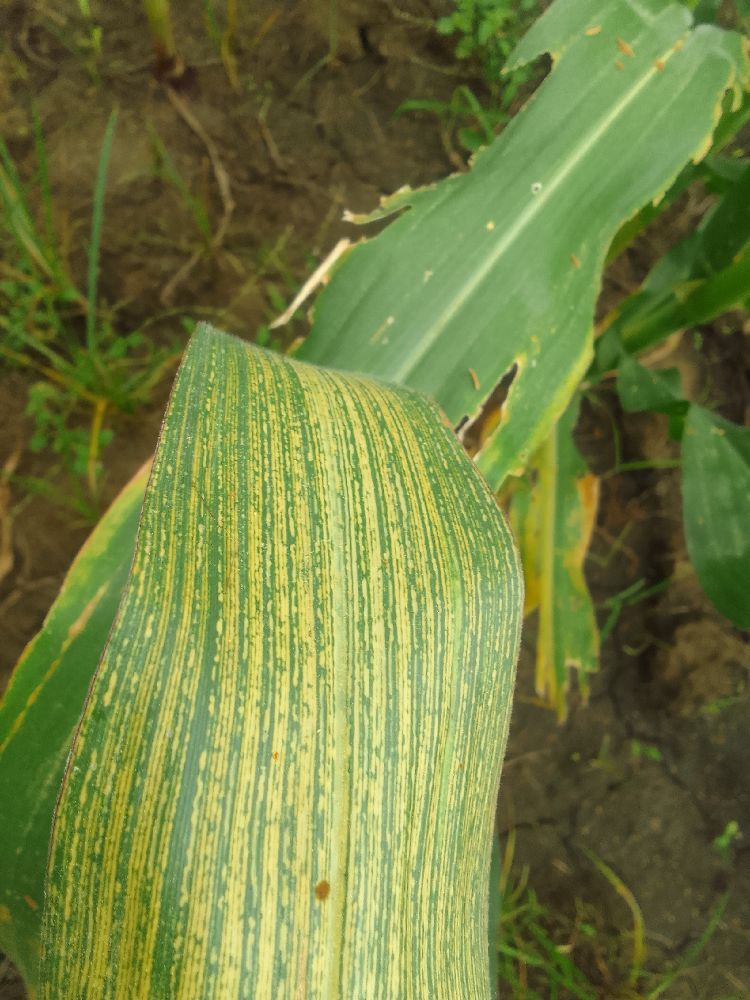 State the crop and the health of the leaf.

maize, maize streak virus
